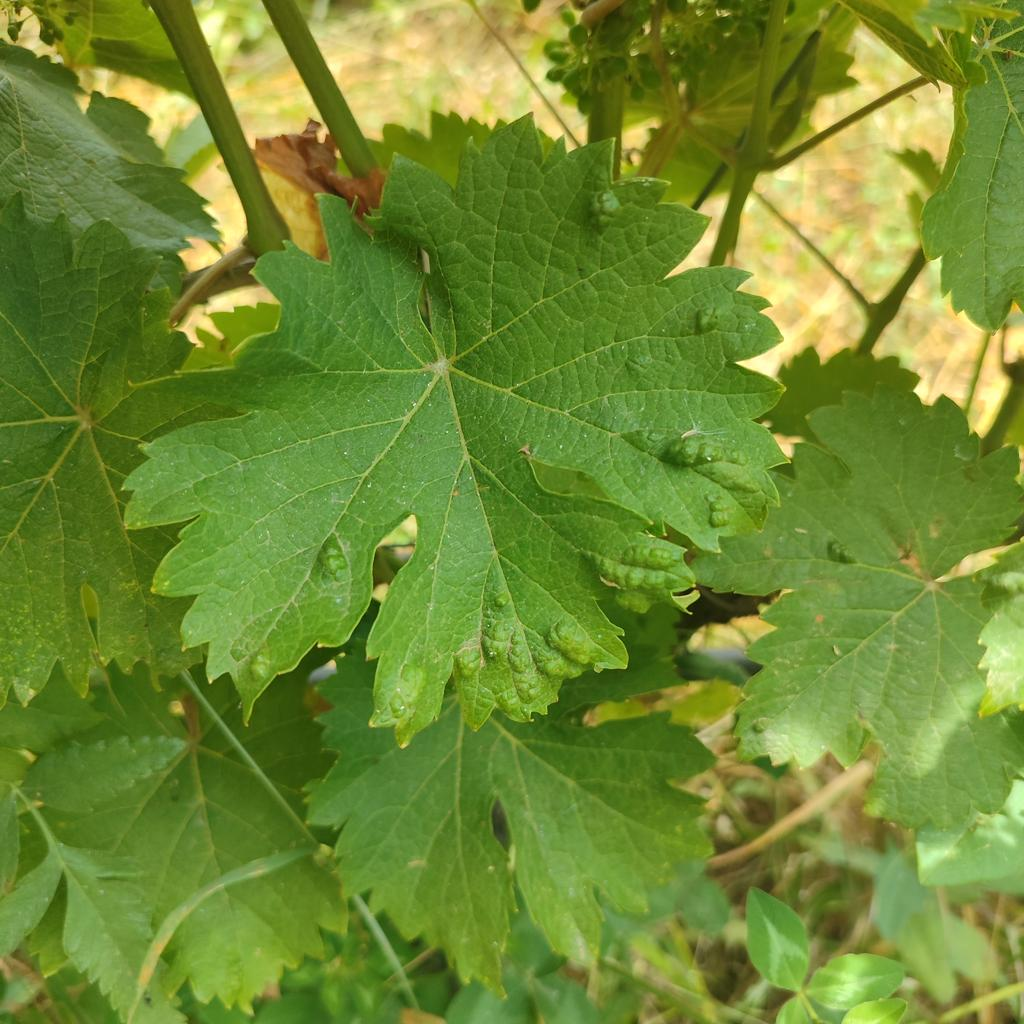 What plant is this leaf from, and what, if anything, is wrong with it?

grapevine, erineum mite
